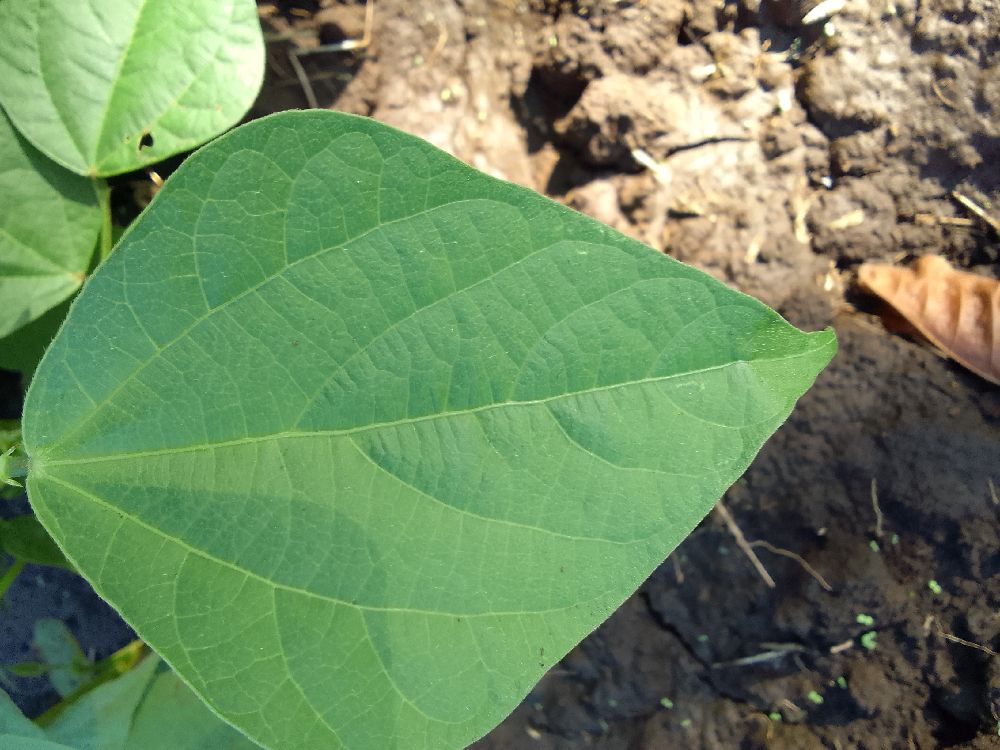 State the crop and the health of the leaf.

common bean, healthy
